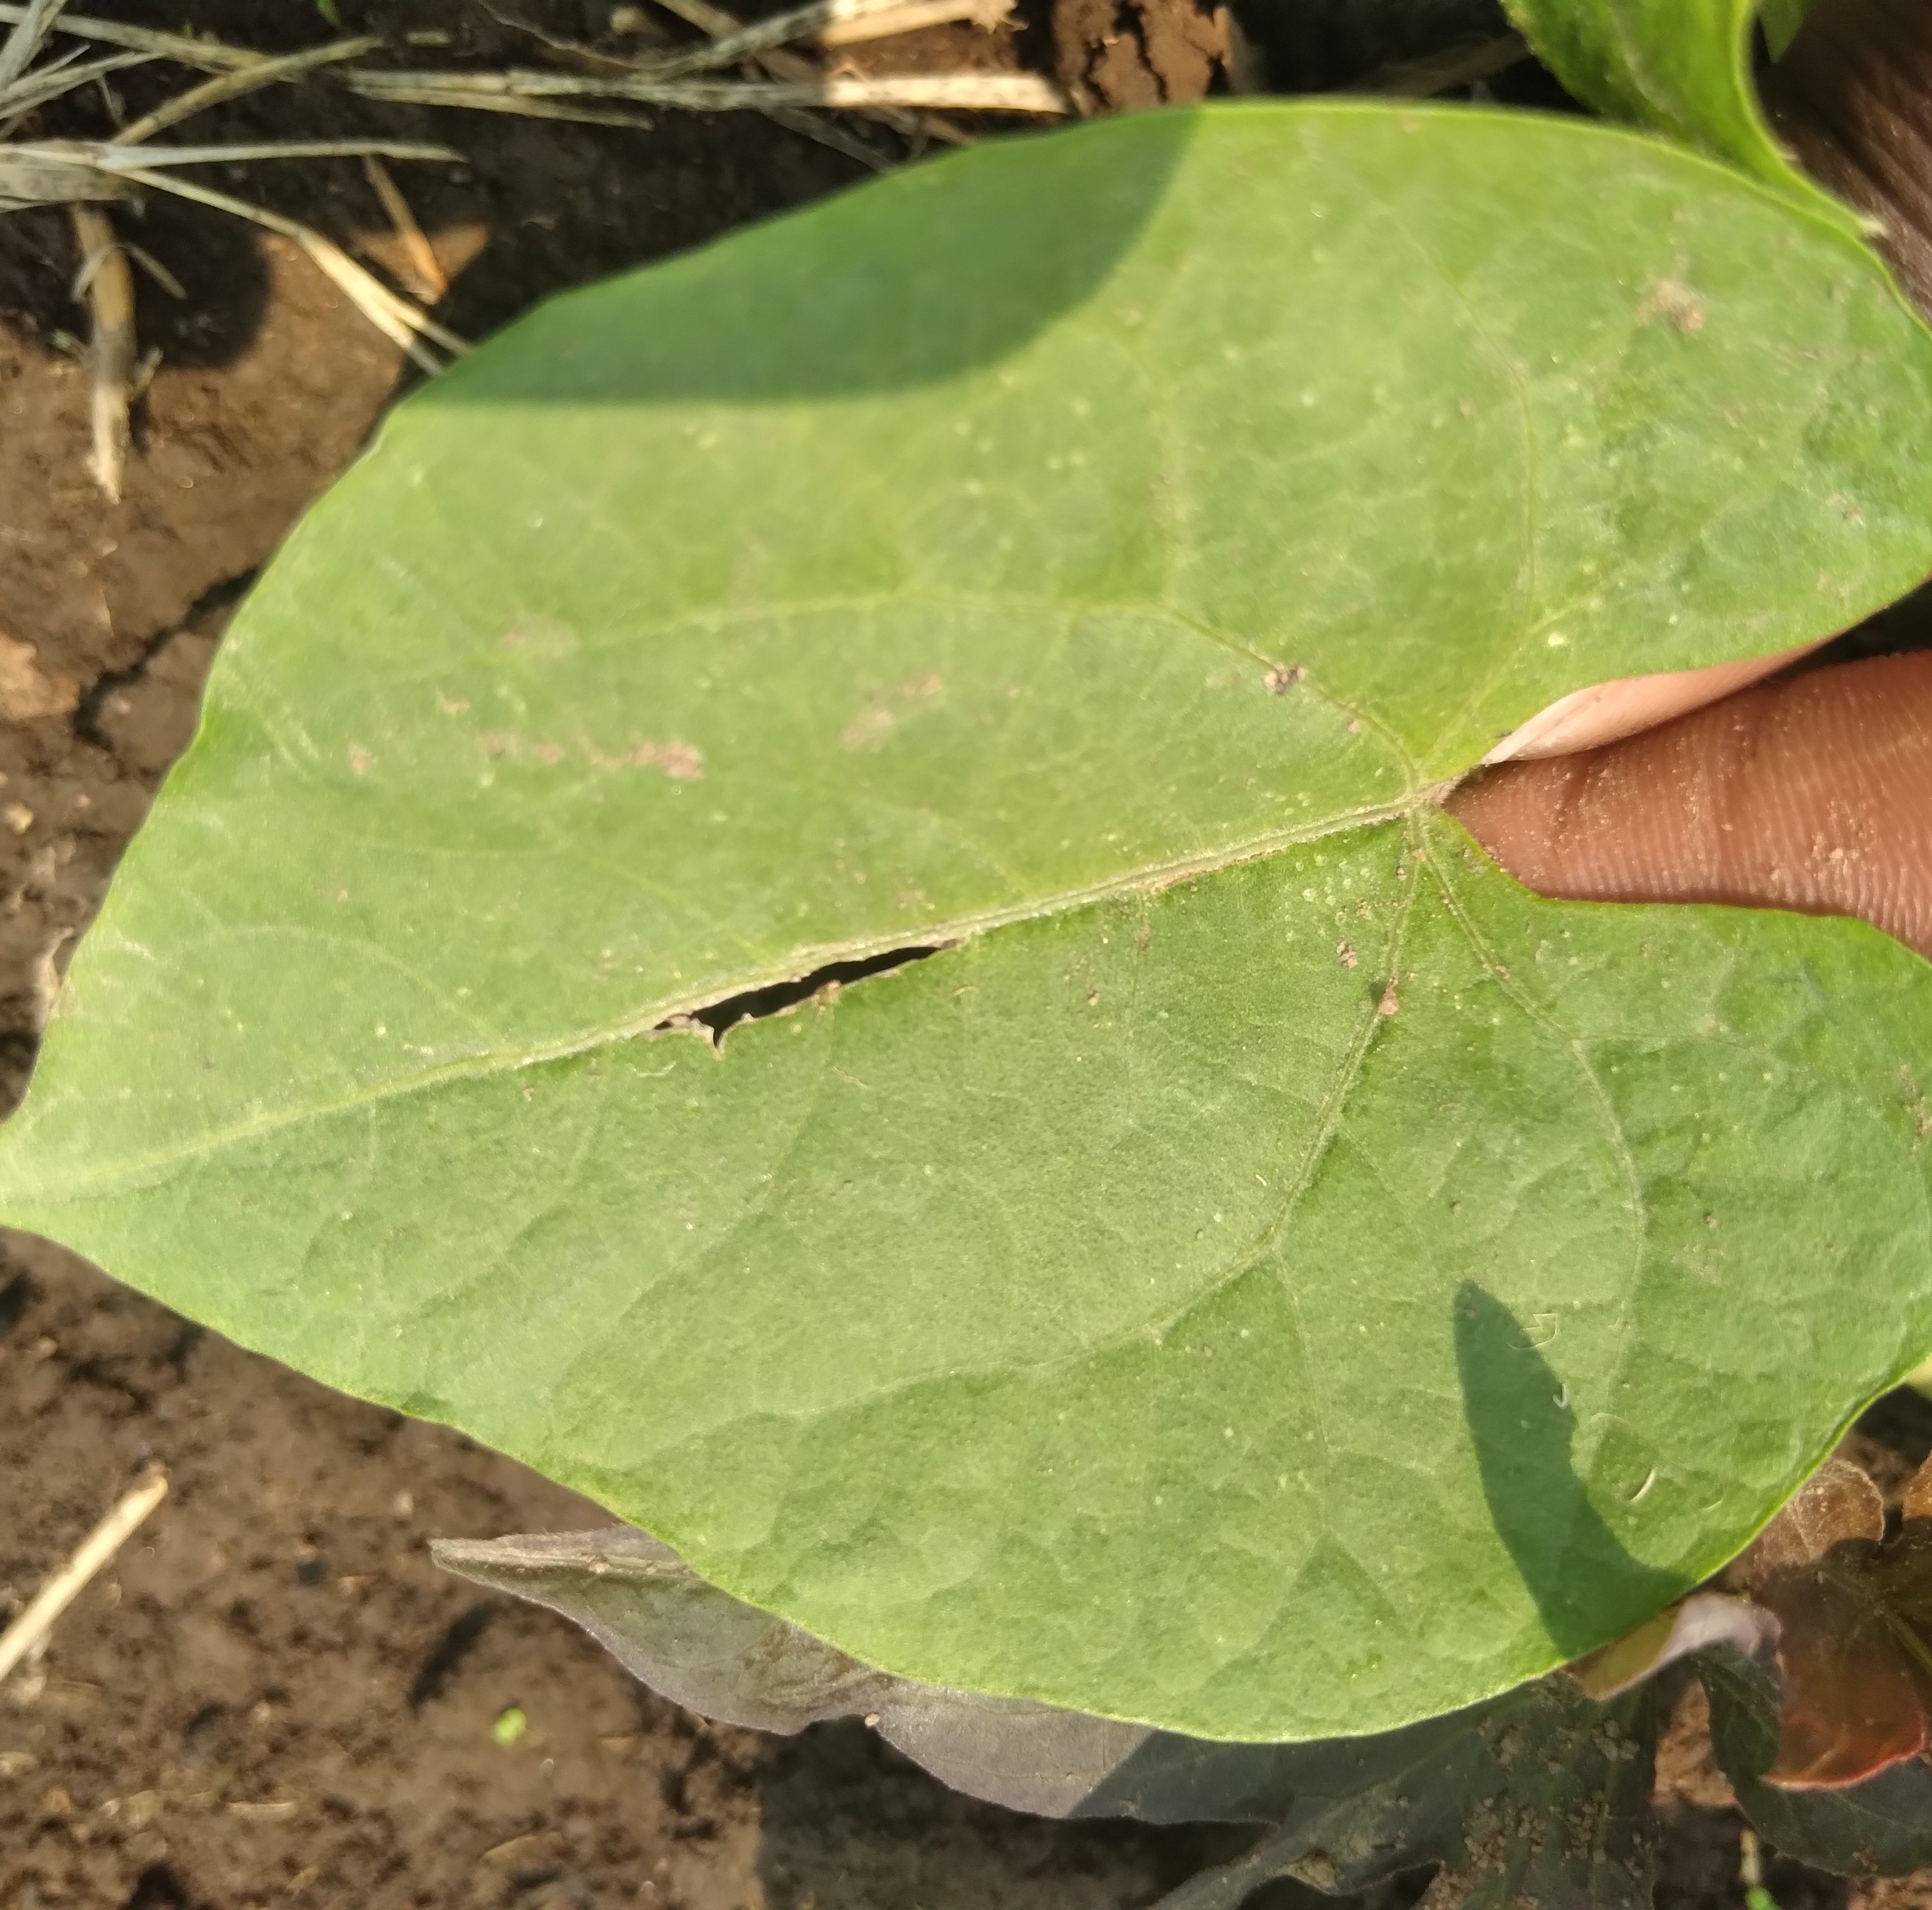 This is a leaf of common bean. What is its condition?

healthy
